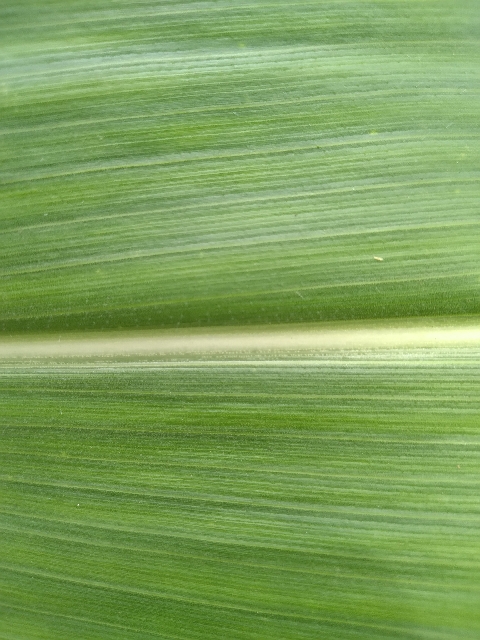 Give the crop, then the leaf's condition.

maize, healthy
